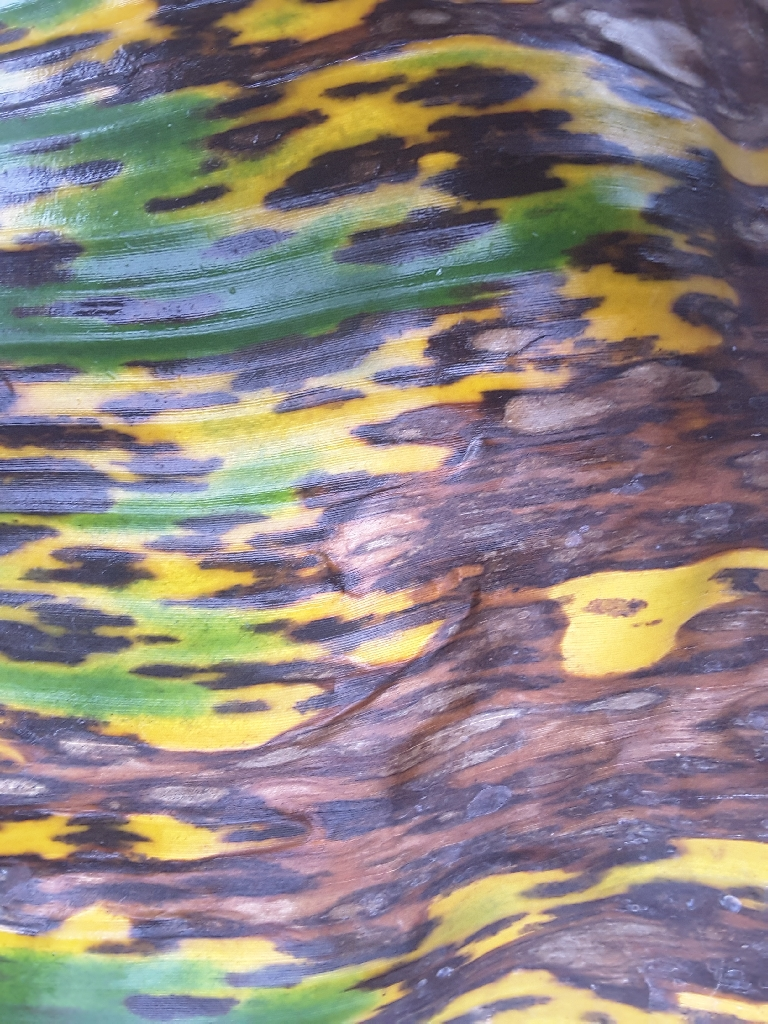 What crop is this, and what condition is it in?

banana, black sigatoka
